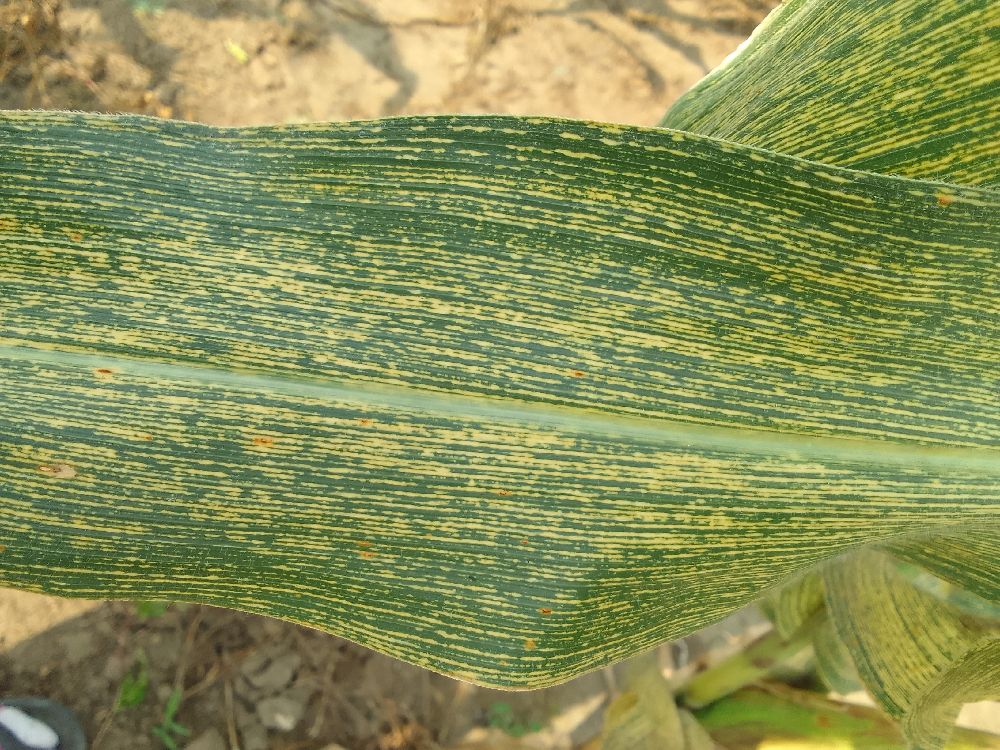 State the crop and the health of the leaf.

maize, maize streak virus
